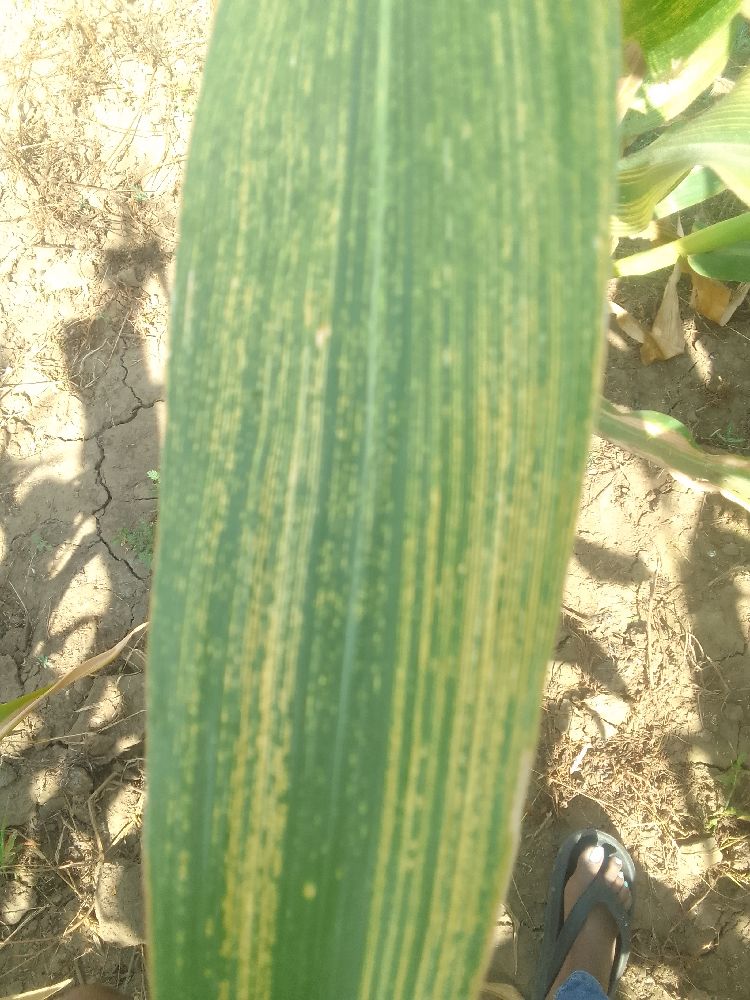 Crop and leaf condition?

maize, maize streak virus
